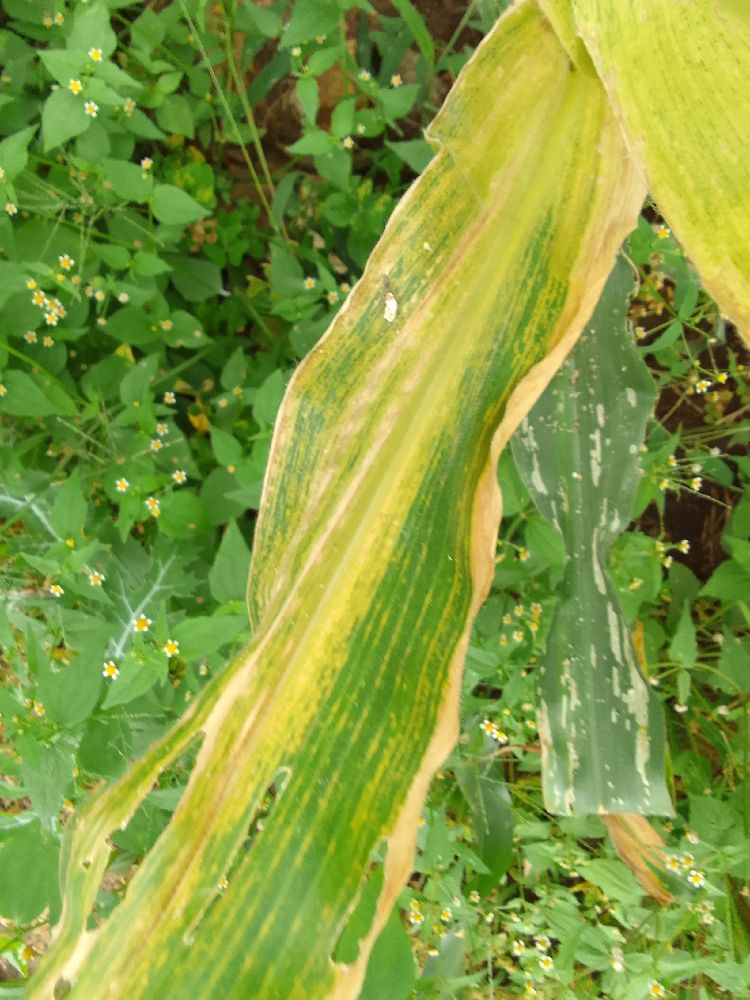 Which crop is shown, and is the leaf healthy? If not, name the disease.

maize, maize lethal necrosis
